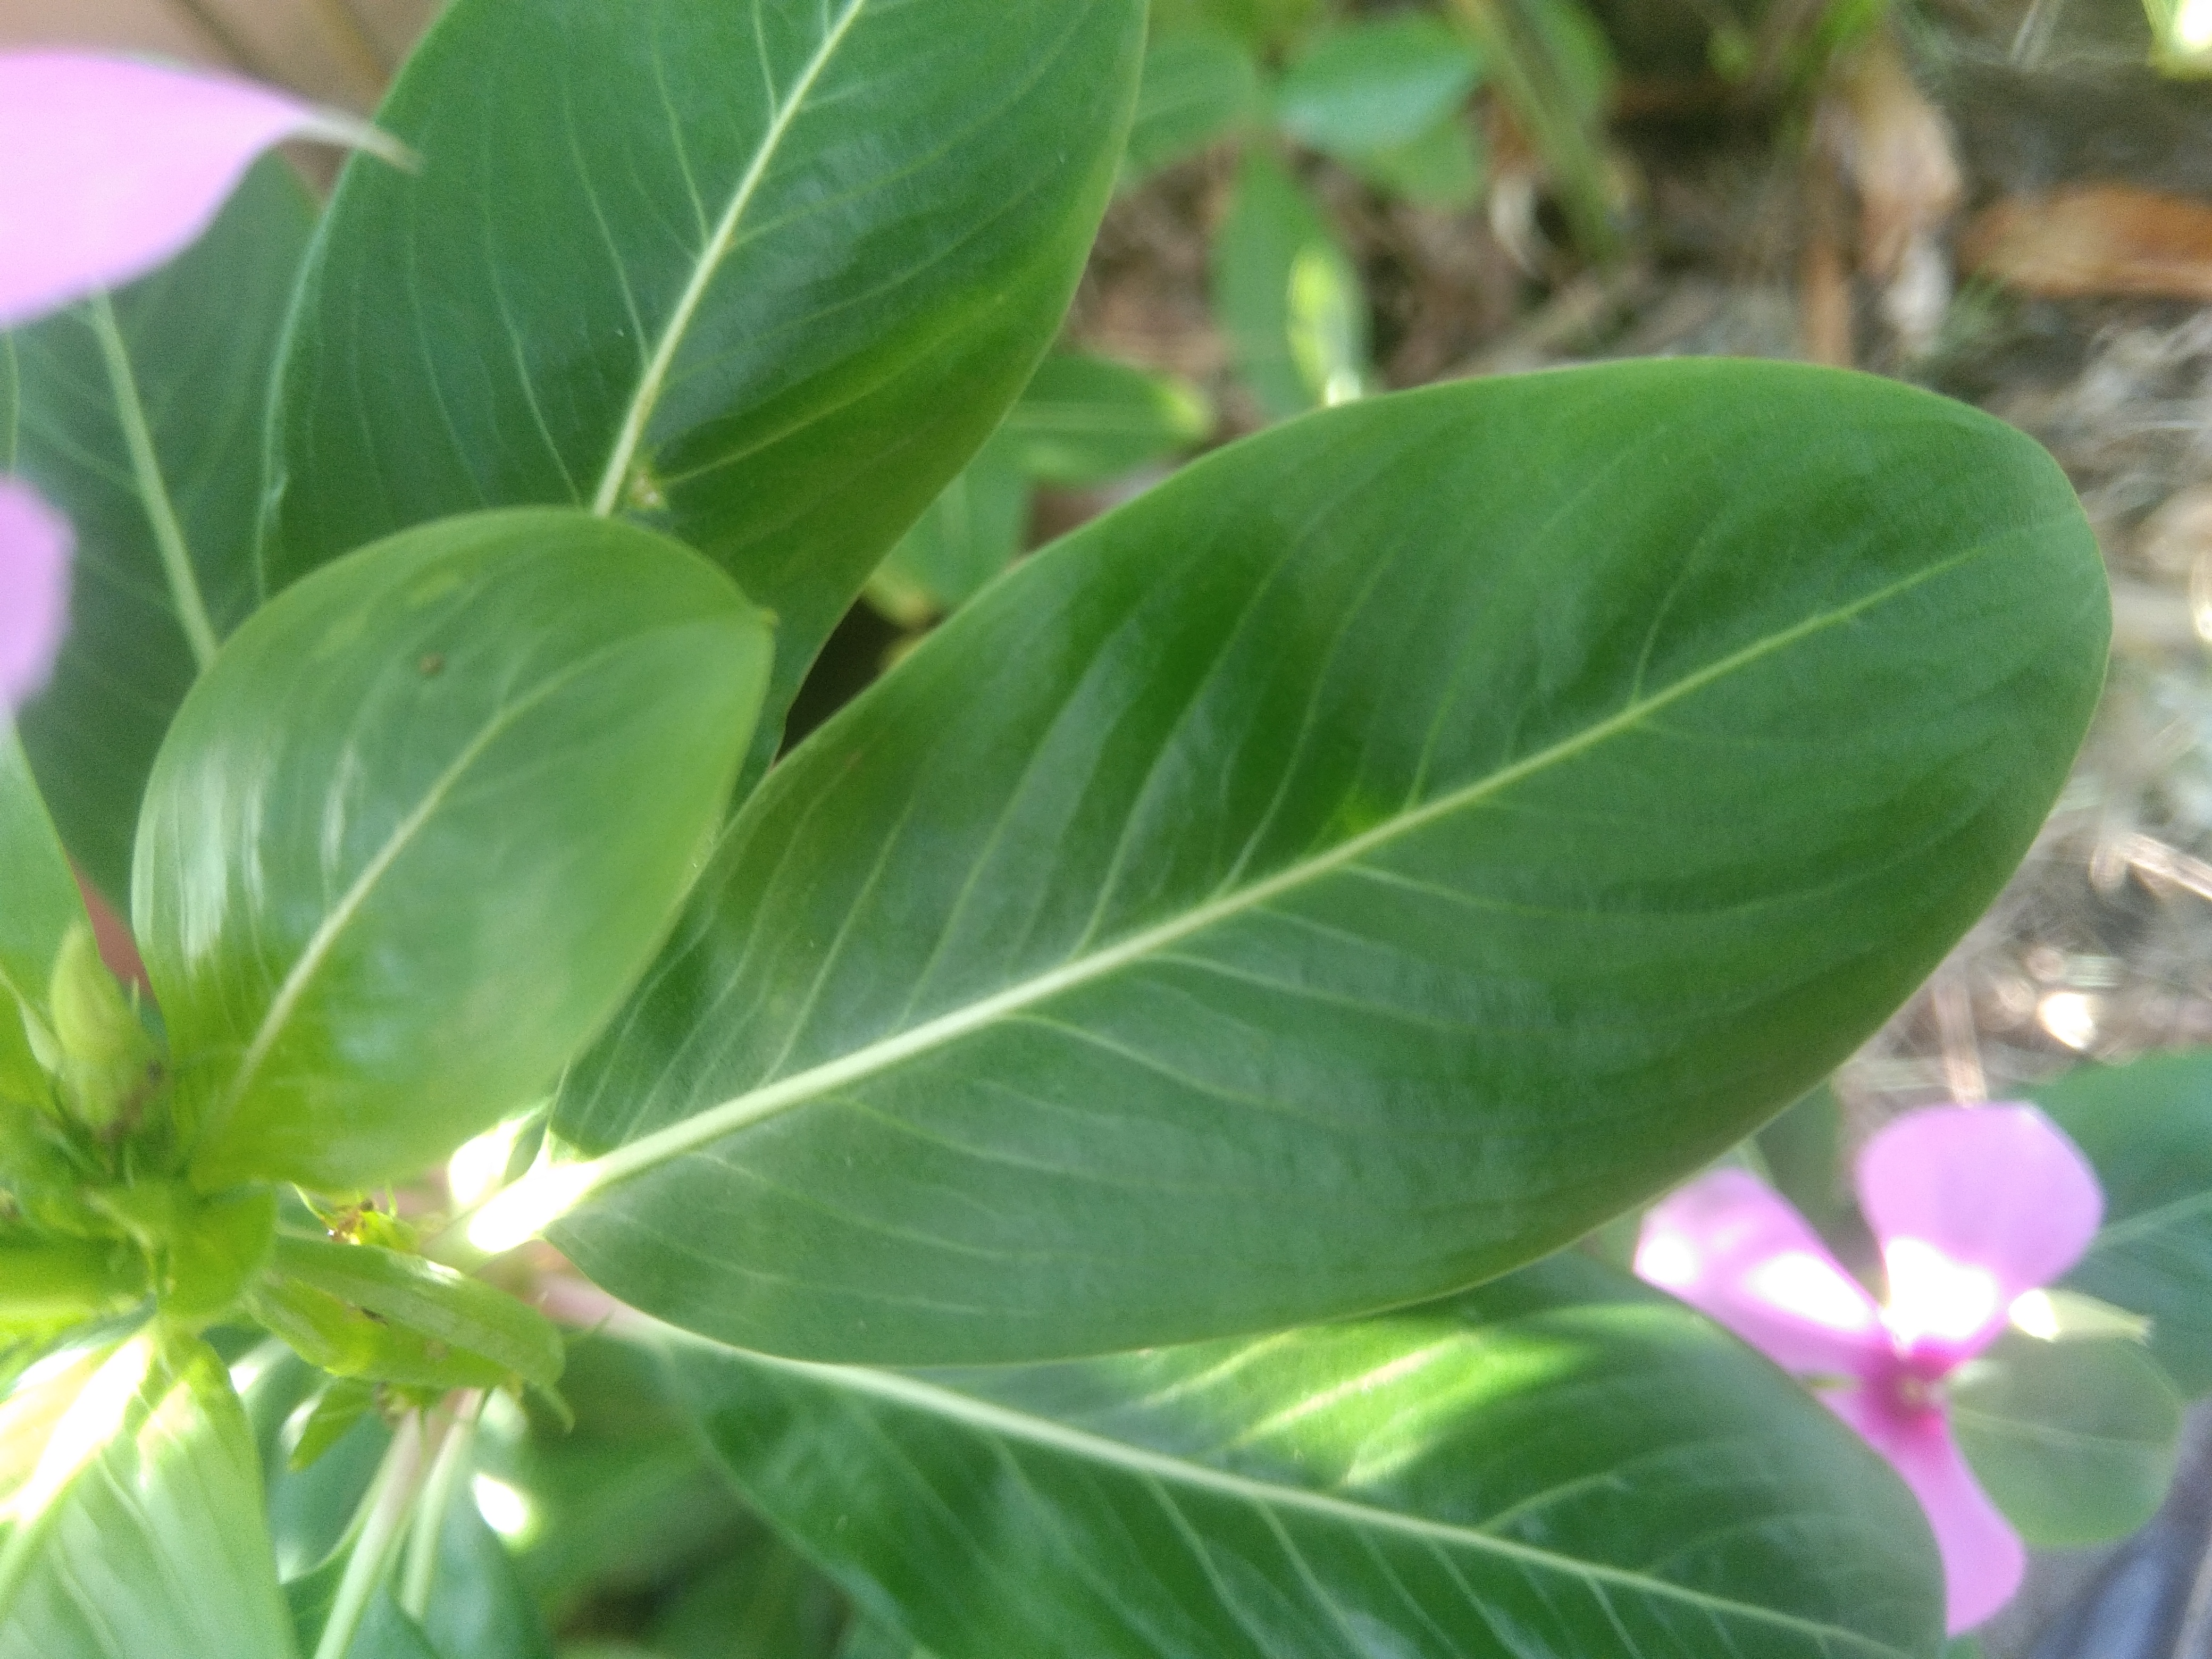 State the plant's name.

rose periwinkle
